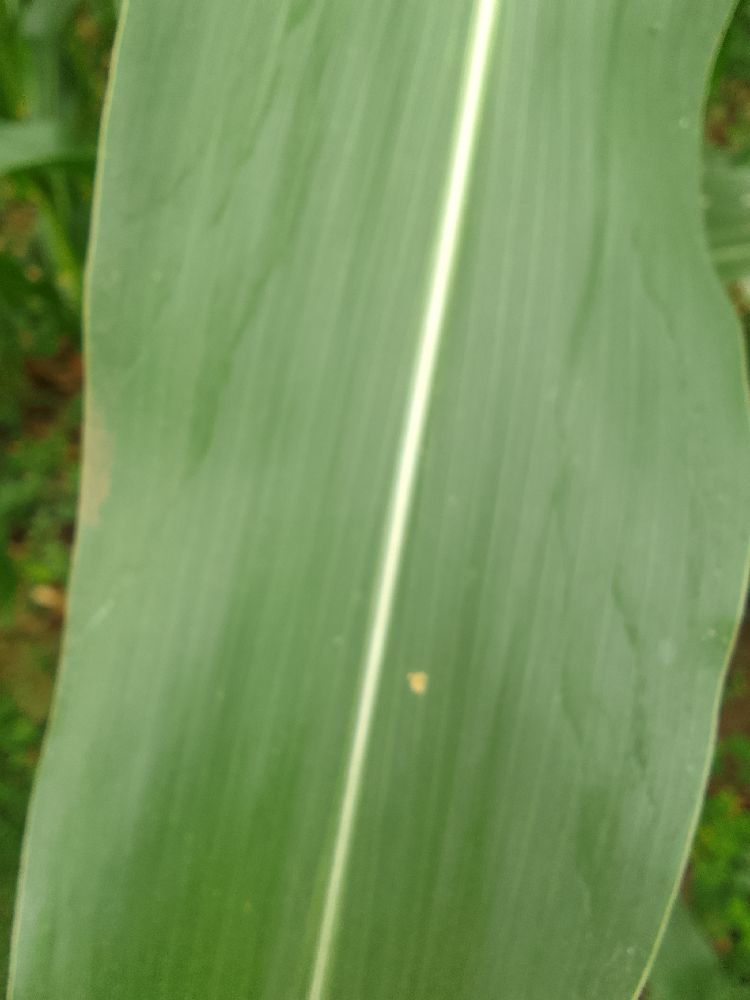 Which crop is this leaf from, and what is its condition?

maize, healthy
